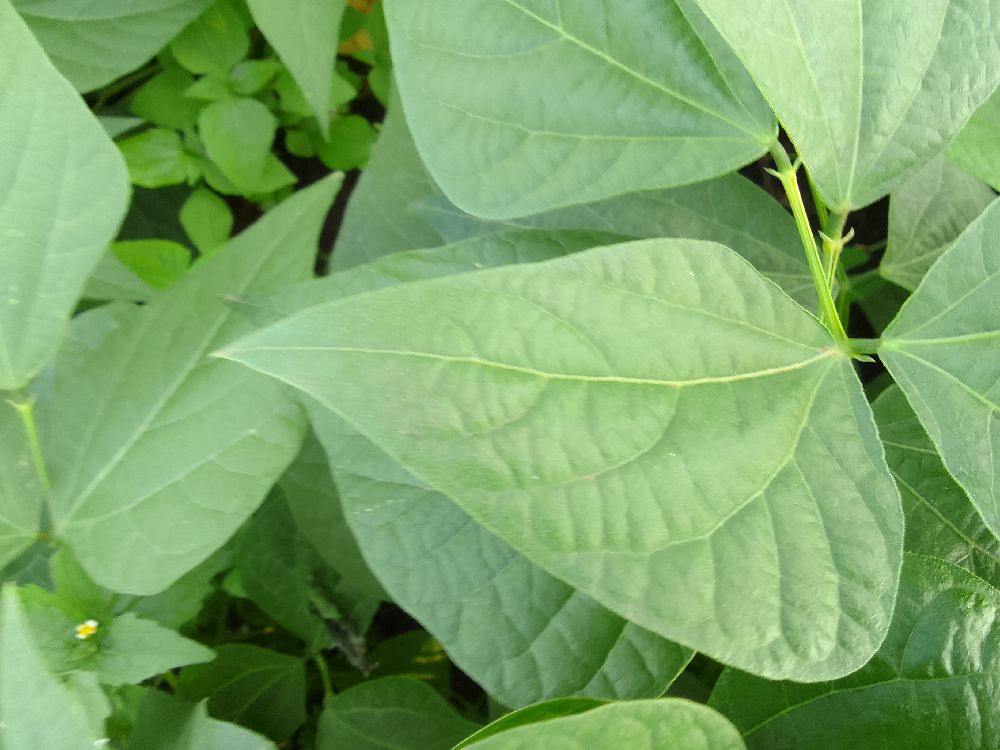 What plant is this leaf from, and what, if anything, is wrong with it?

common bean, healthy
